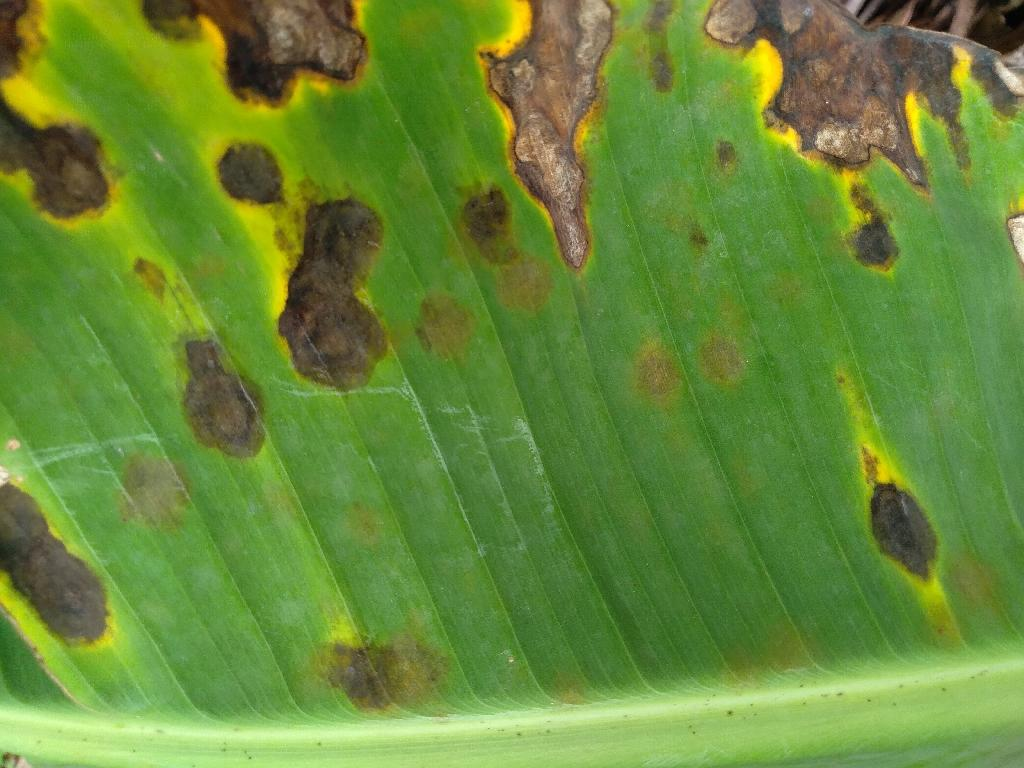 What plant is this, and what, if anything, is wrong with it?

banana, black sigatoka
